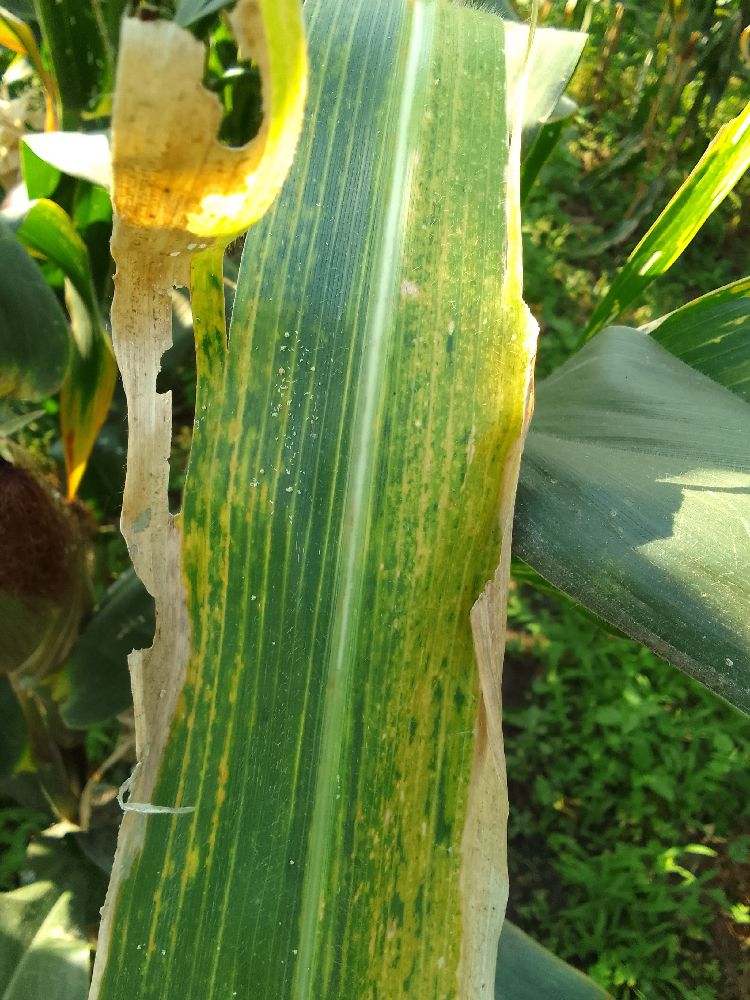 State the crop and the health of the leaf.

maize, maize lethal necrosis
